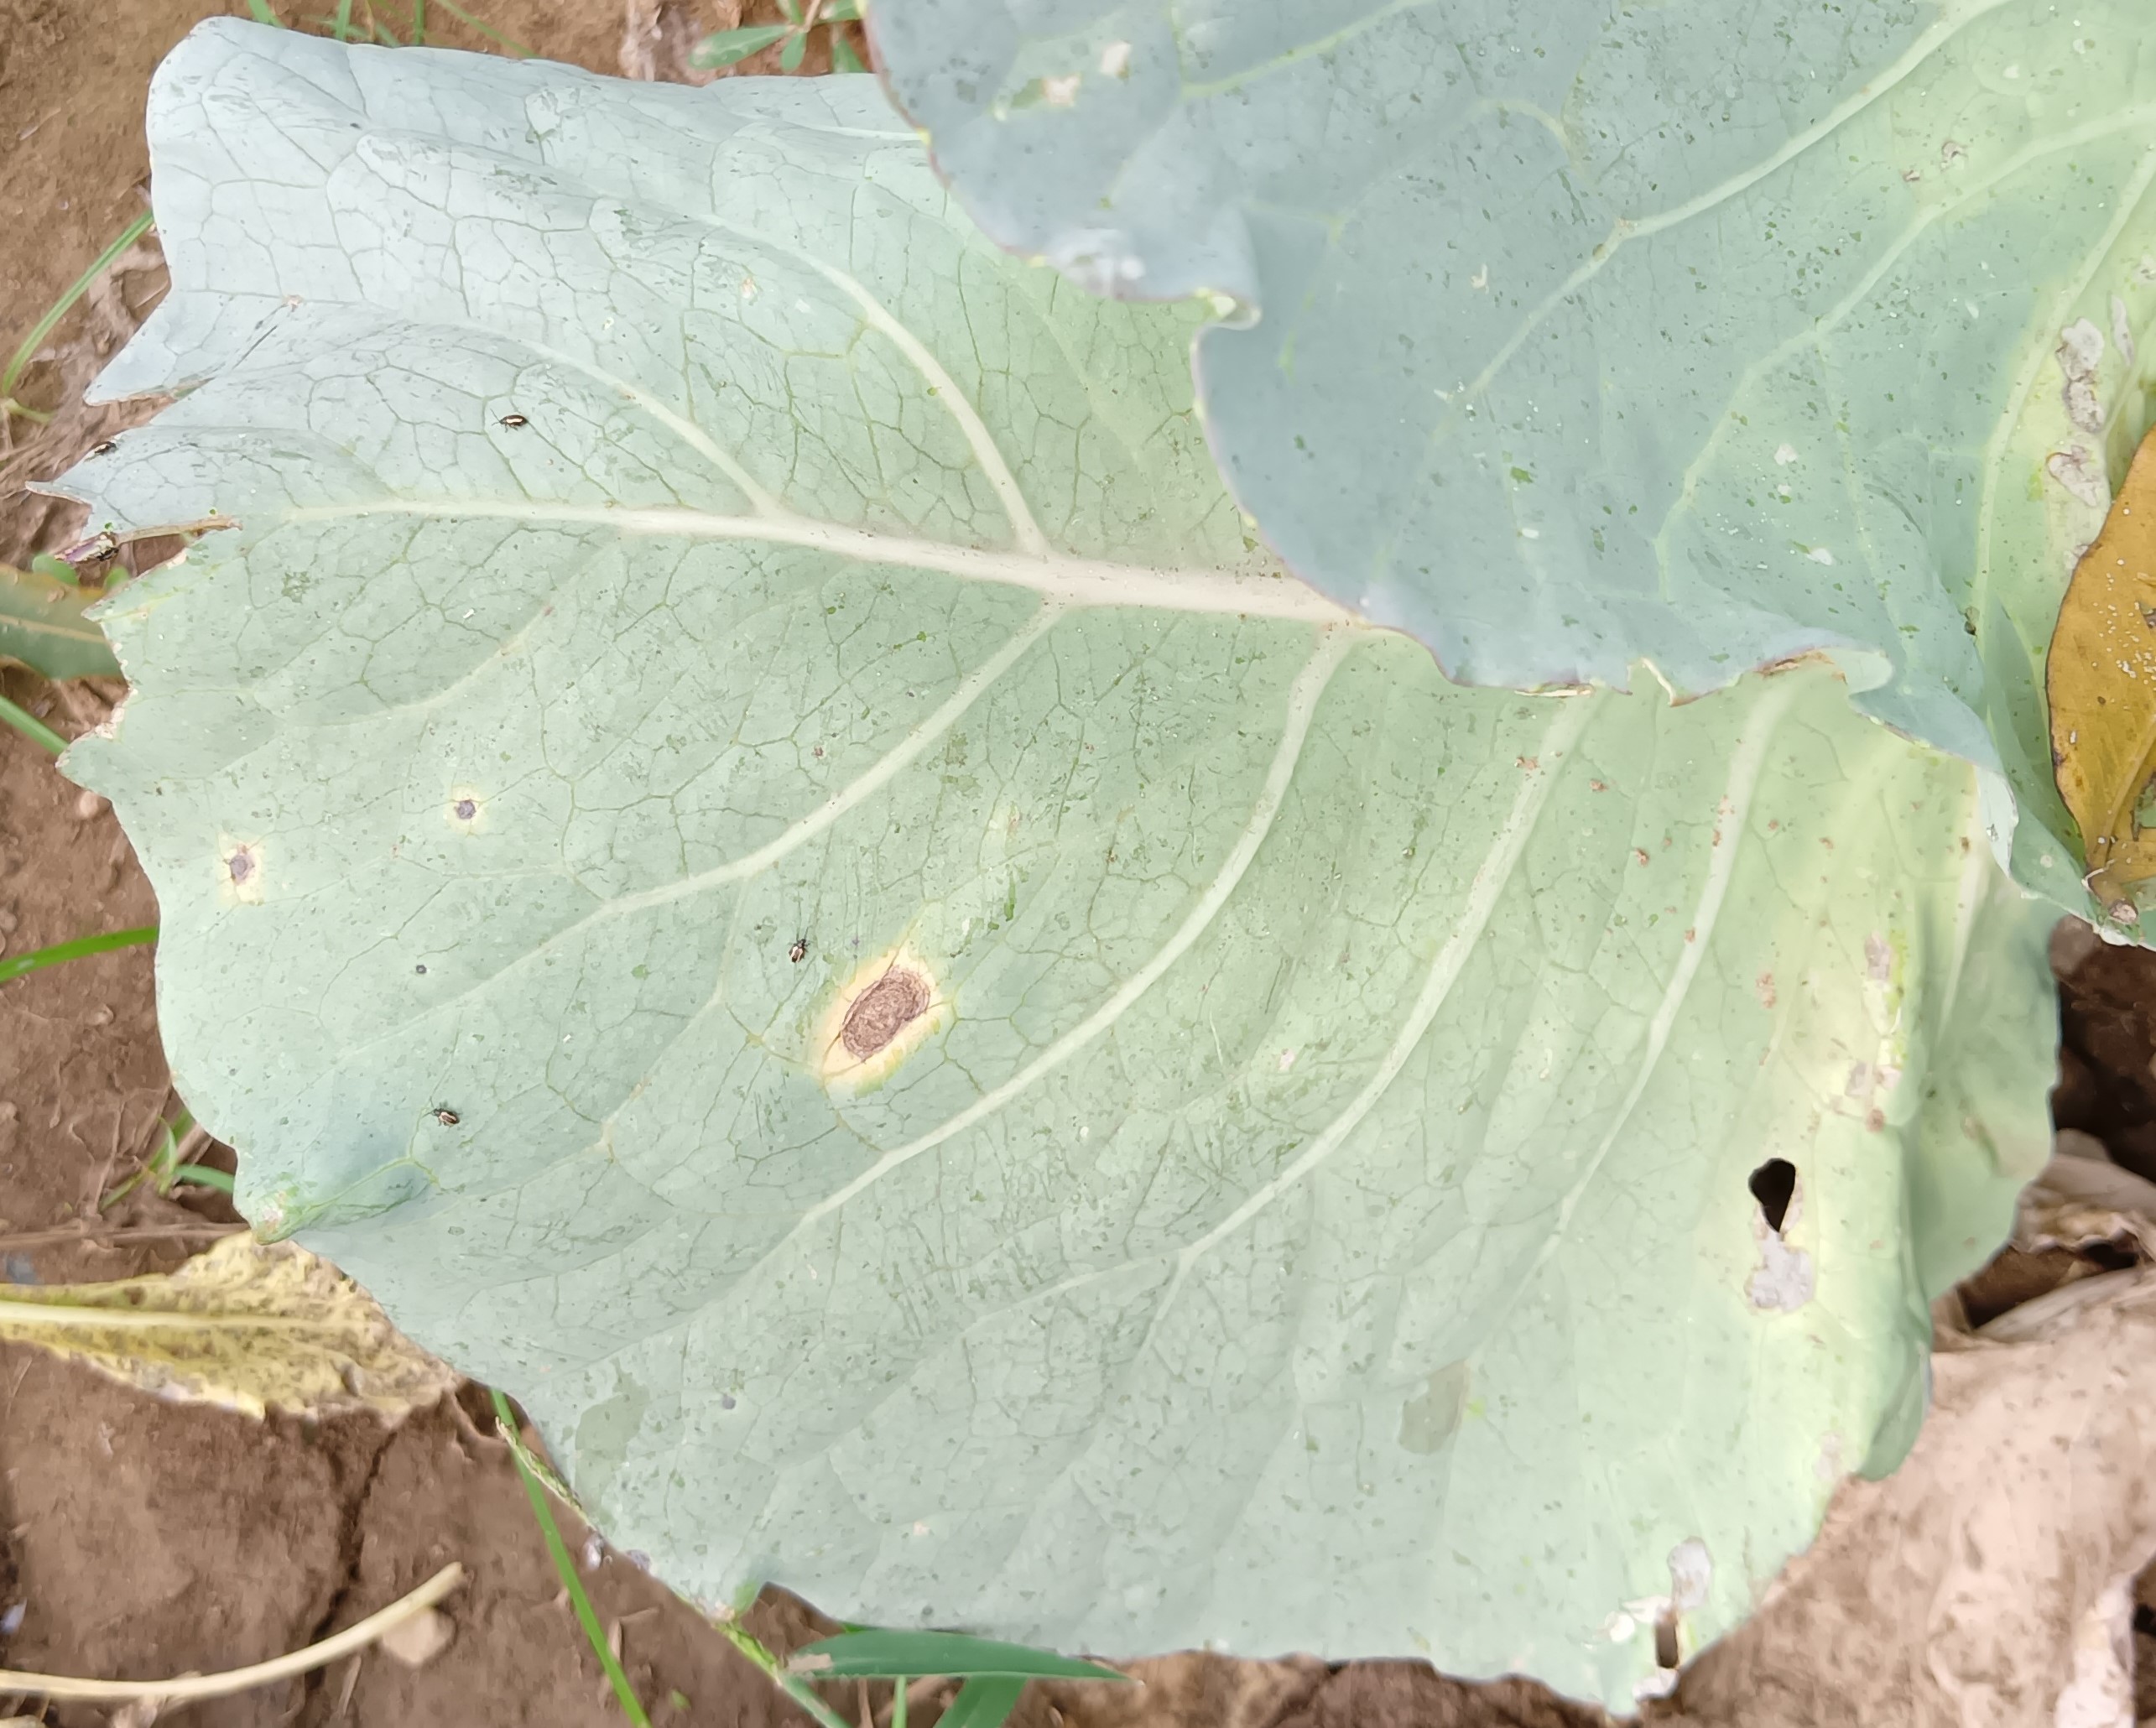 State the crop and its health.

cabbage, alternaria
